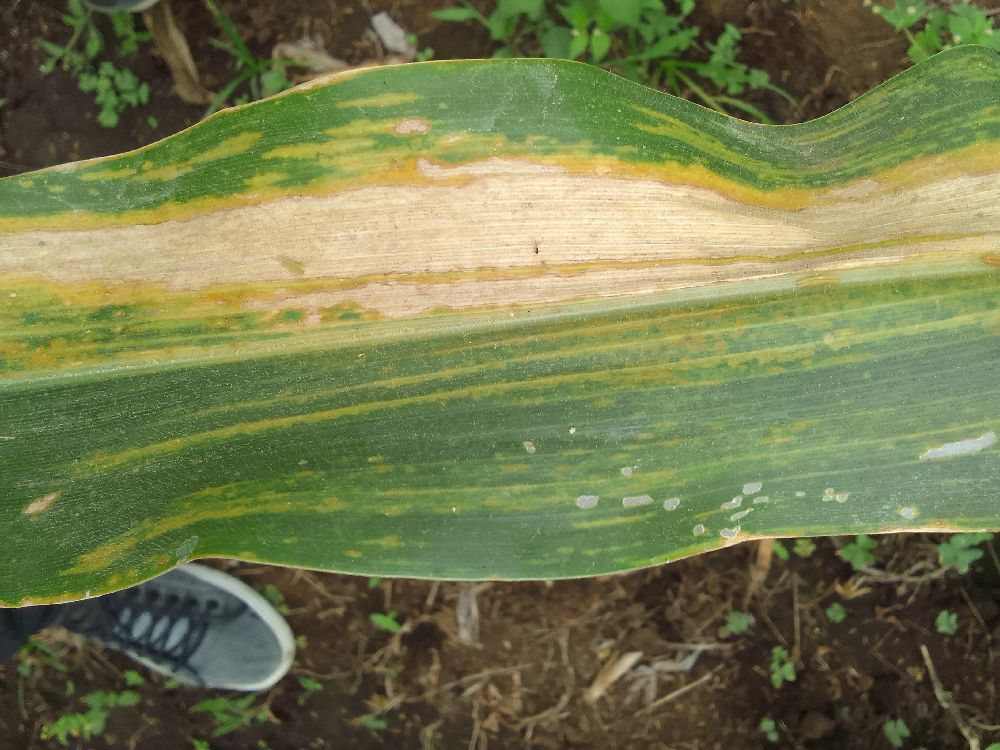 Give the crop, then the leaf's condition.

maize, maize lethal necrosis
